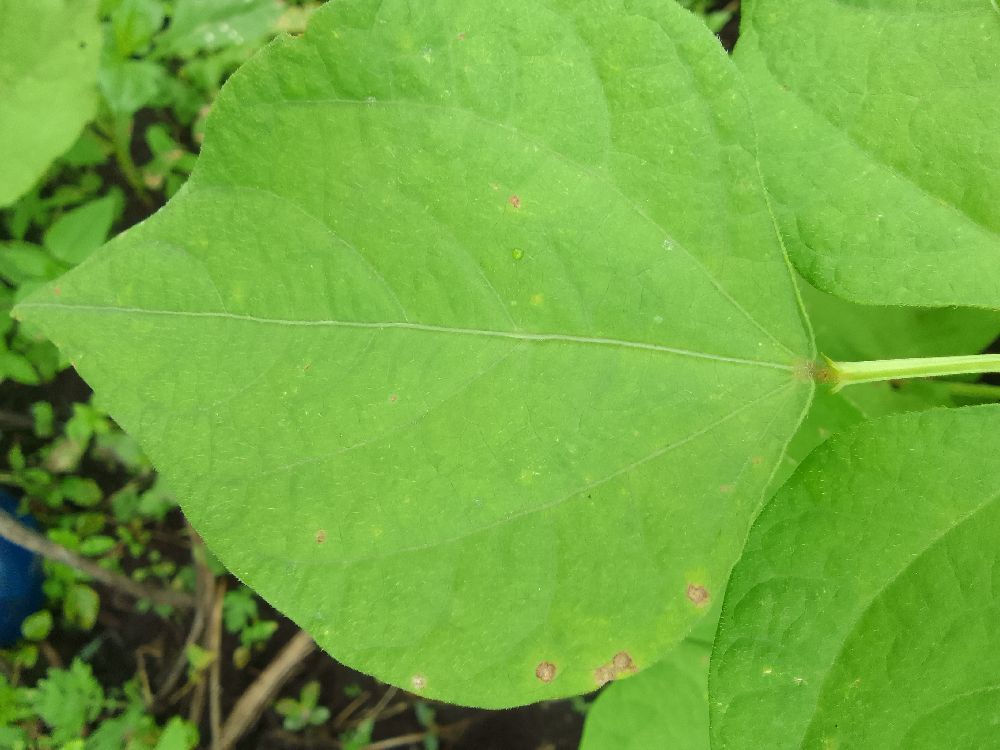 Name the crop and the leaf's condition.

common bean, healthy
